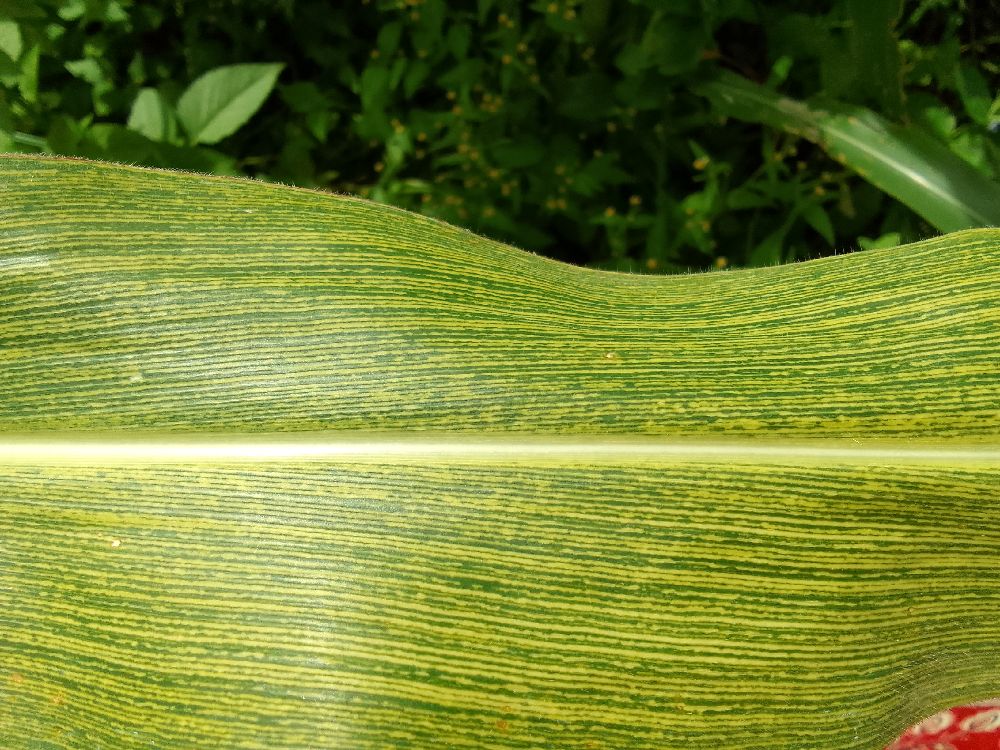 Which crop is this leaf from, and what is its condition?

maize, maize streak virus
